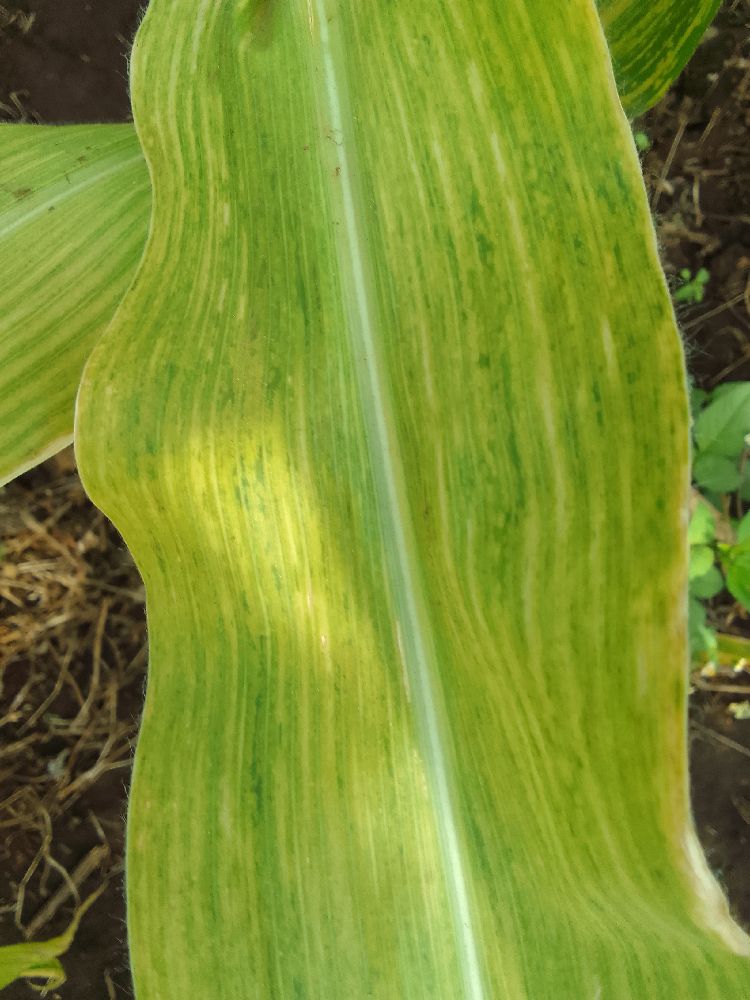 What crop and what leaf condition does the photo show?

maize, maize lethal necrosis
